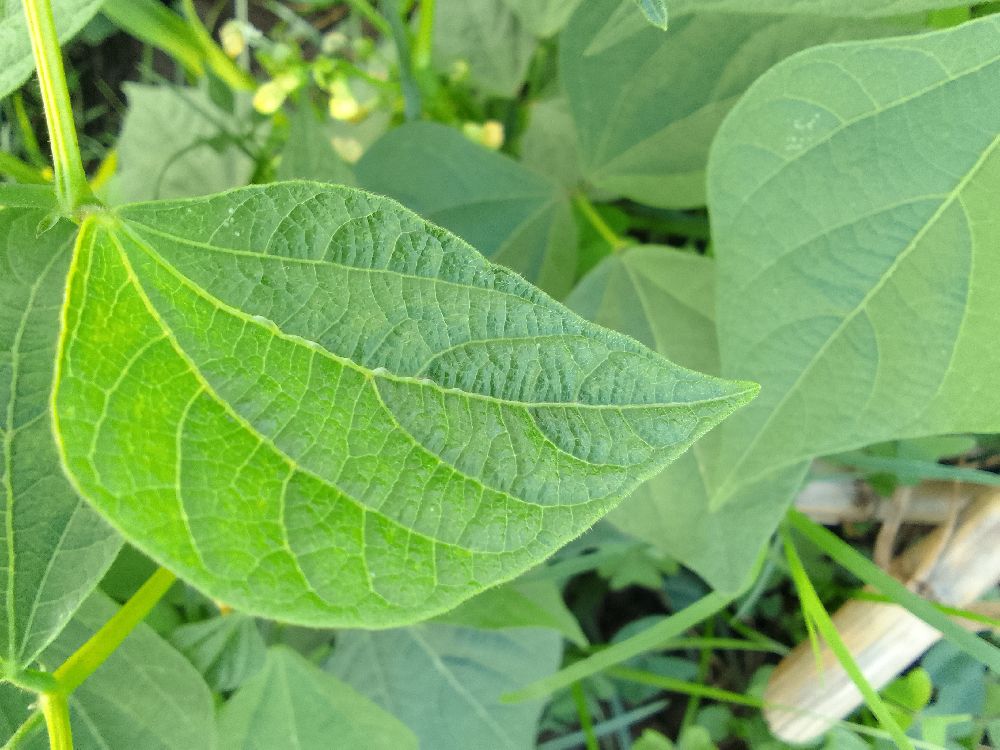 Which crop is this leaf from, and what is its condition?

common bean, healthy
